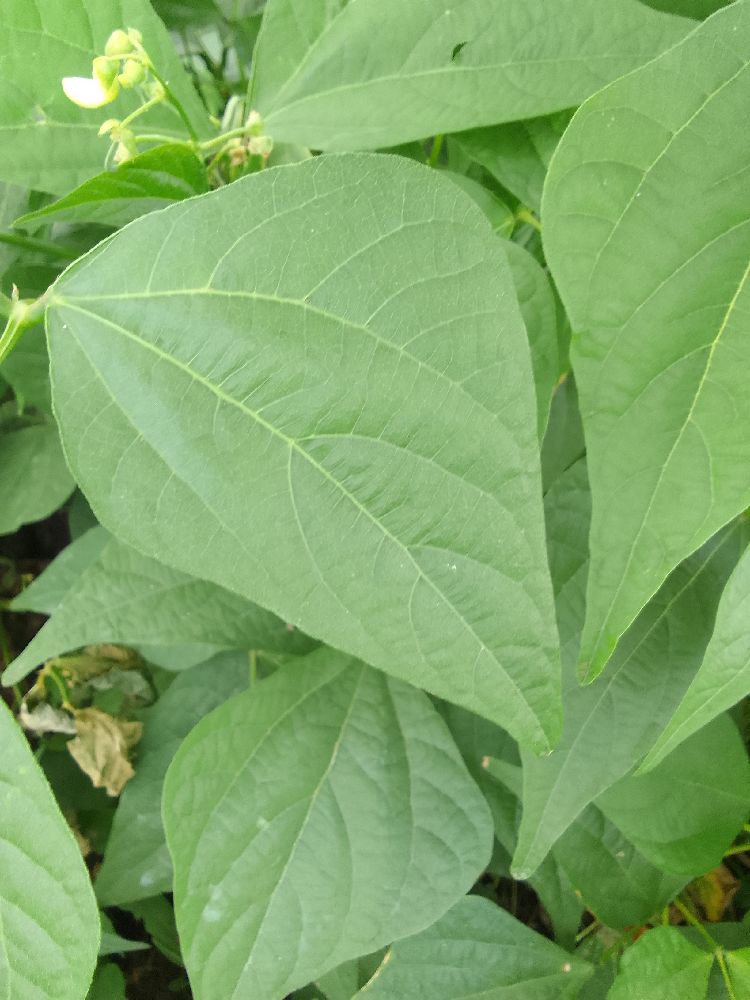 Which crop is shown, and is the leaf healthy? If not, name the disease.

common bean, healthy
